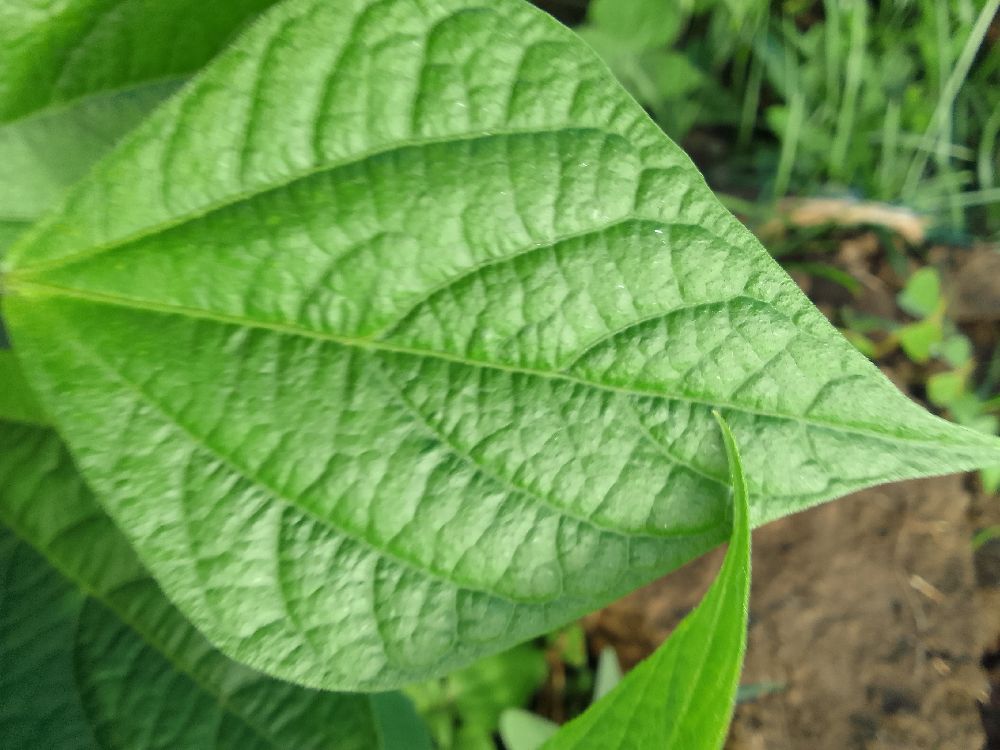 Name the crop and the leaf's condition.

common bean, healthy
